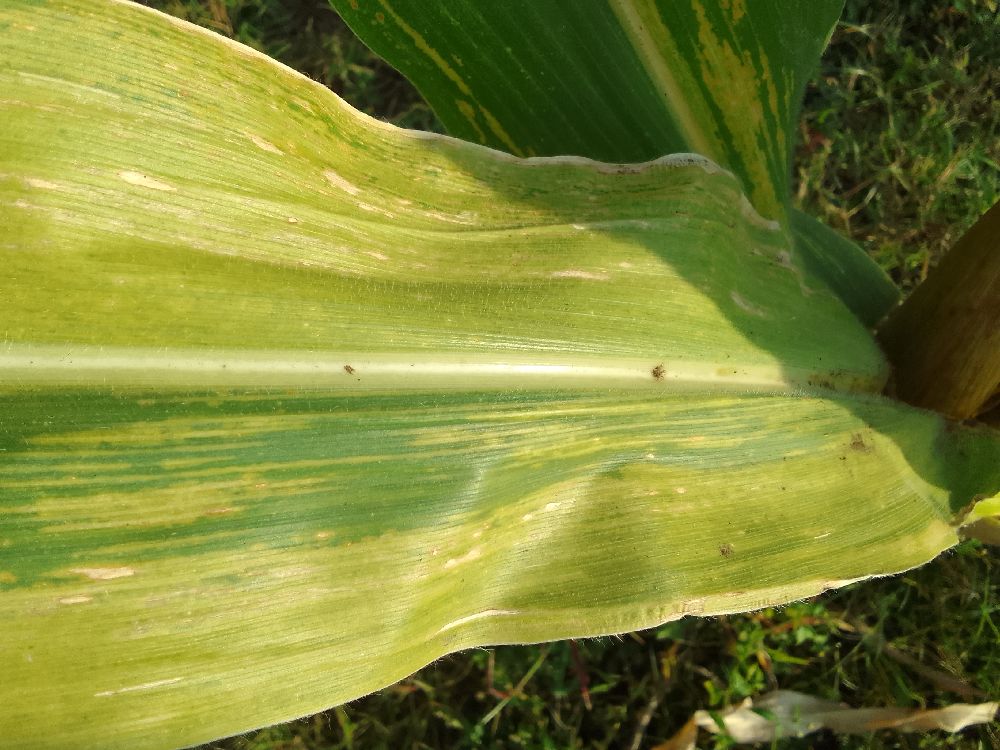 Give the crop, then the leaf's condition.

maize, maize lethal necrosis
